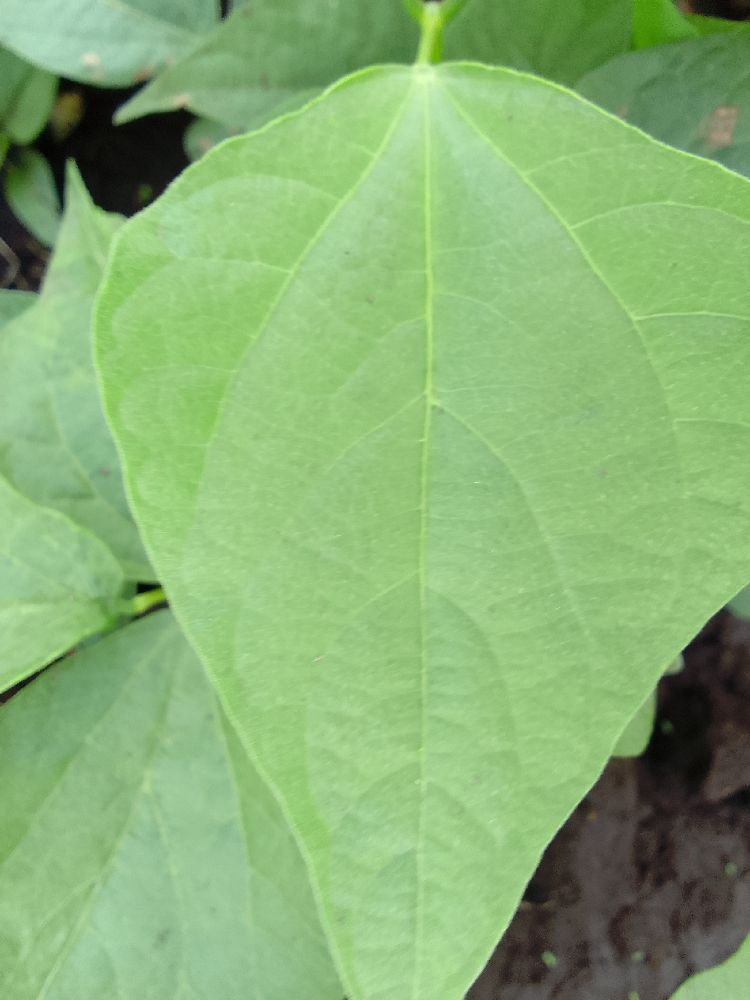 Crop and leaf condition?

common bean, healthy
